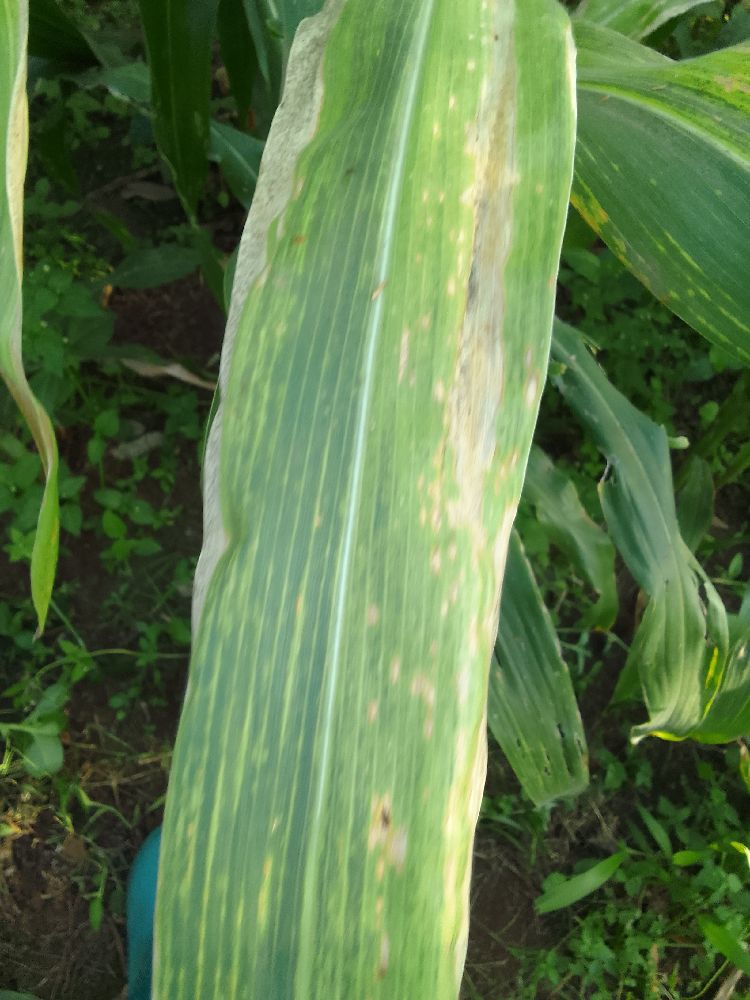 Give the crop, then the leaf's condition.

maize, maize lethal necrosis
